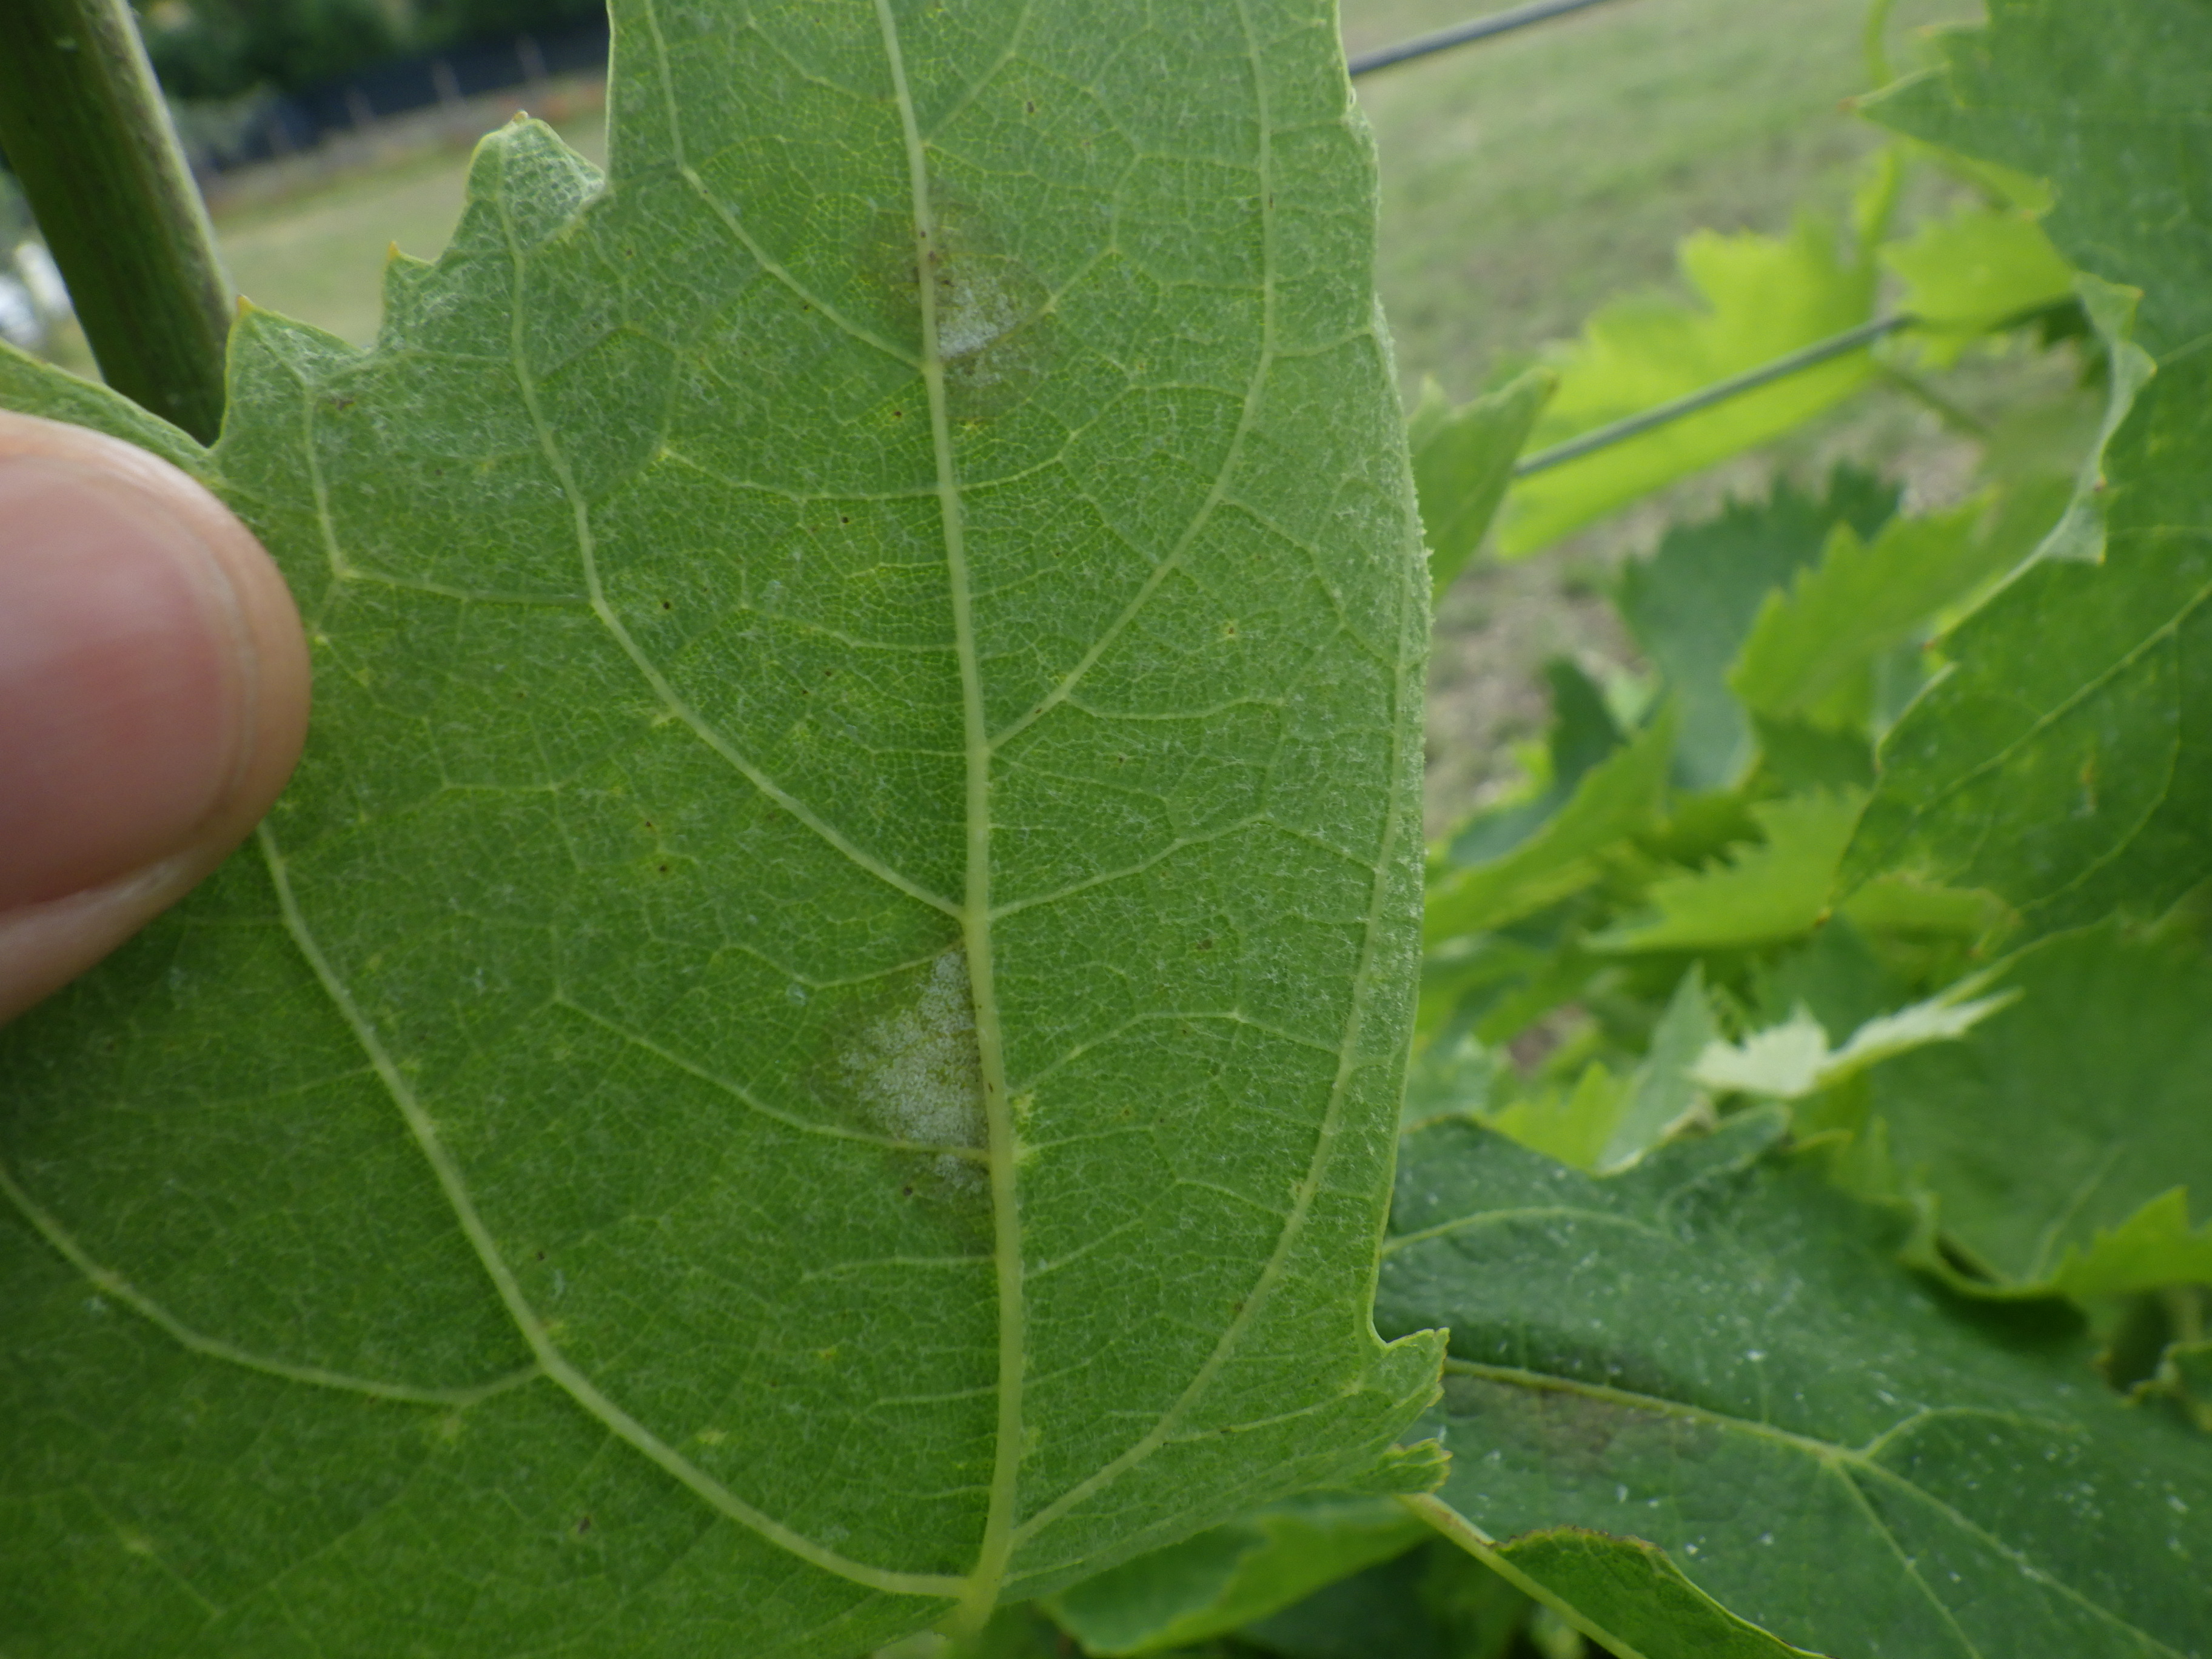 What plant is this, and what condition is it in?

grapevine, downy mildew, mites
